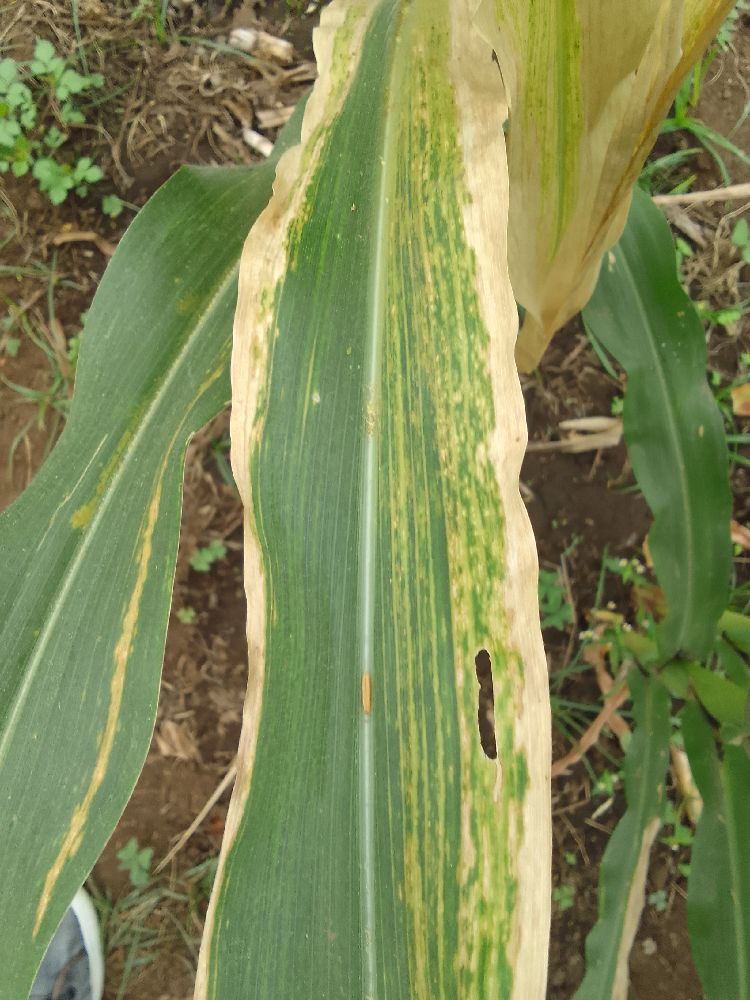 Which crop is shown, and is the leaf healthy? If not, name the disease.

maize, maize lethal necrosis
